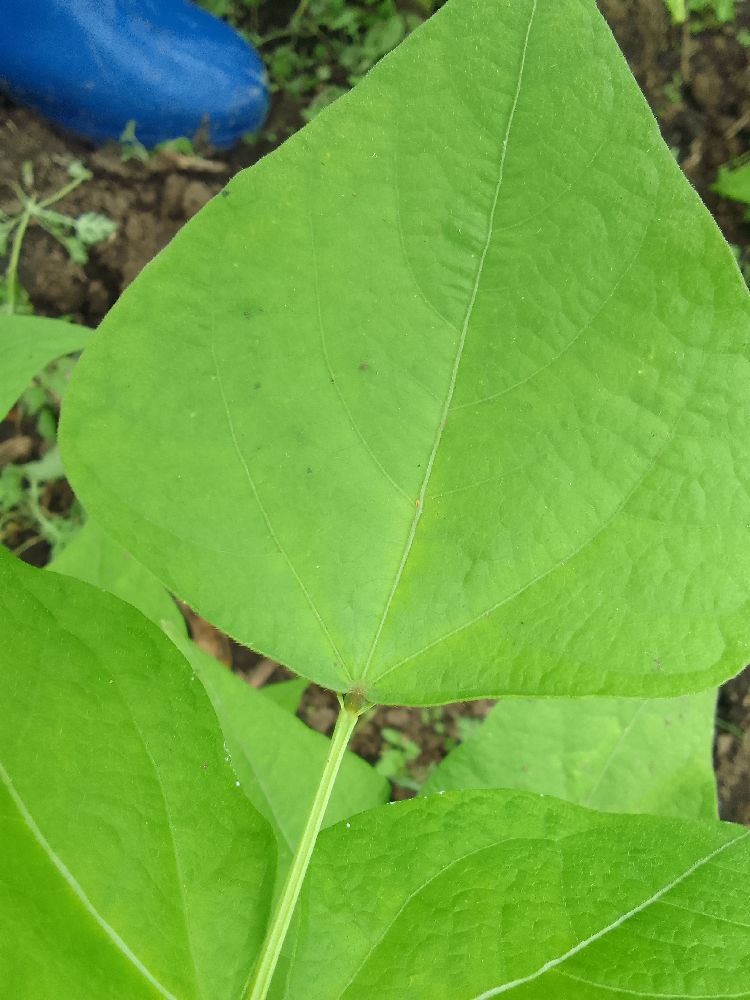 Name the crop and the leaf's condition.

common bean, healthy
